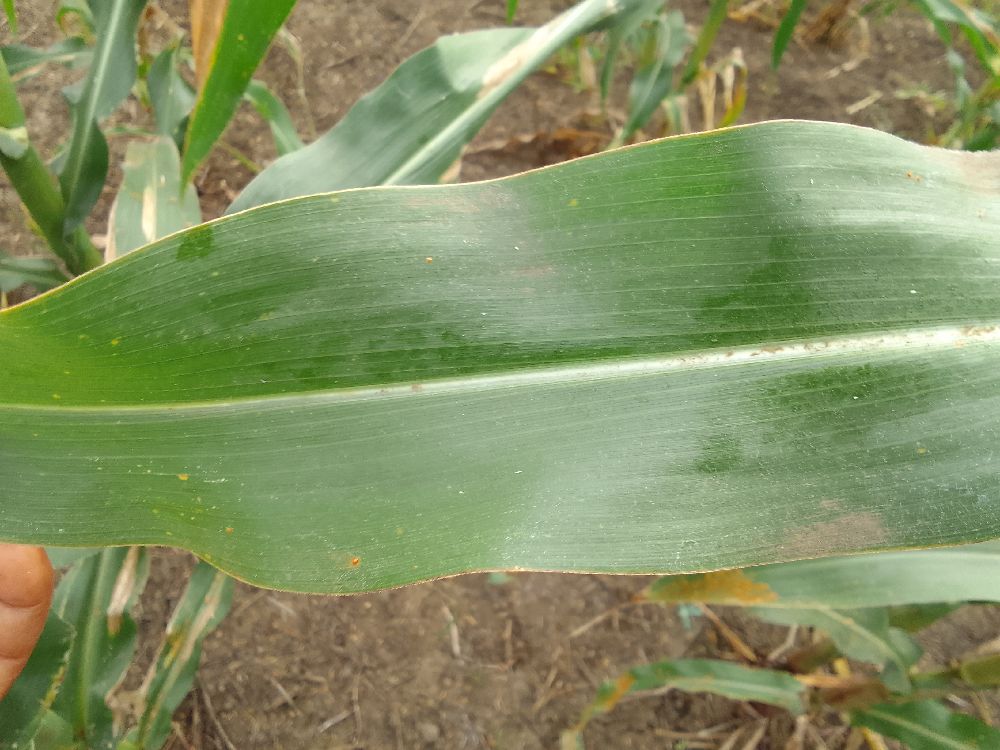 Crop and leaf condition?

maize, healthy
